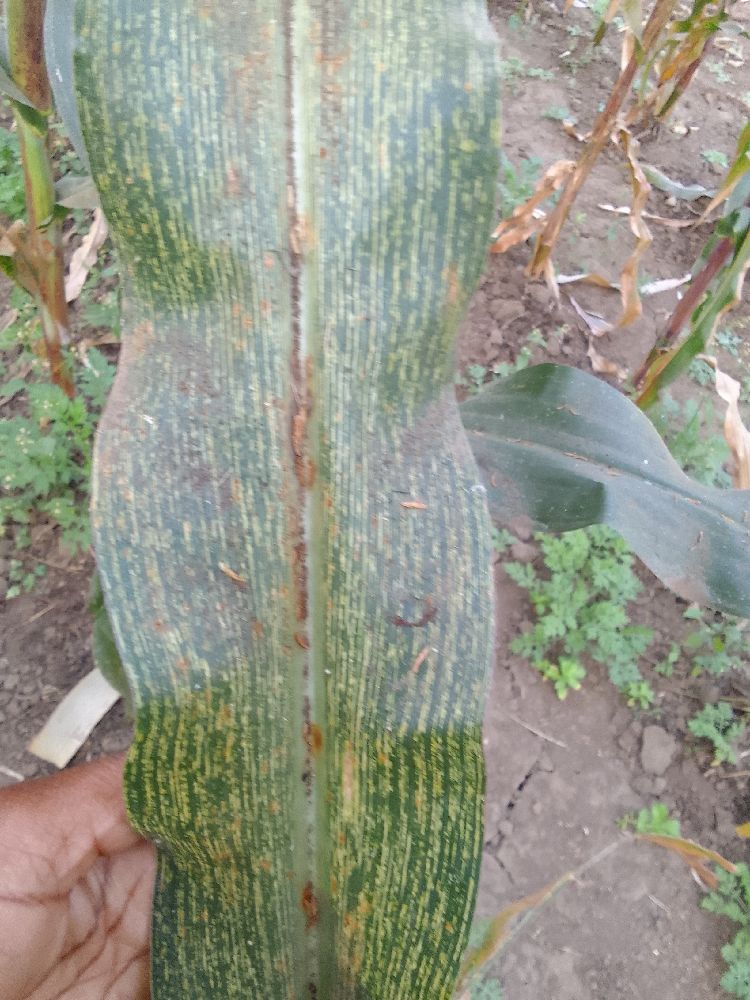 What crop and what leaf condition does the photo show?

maize, maize streak virus
